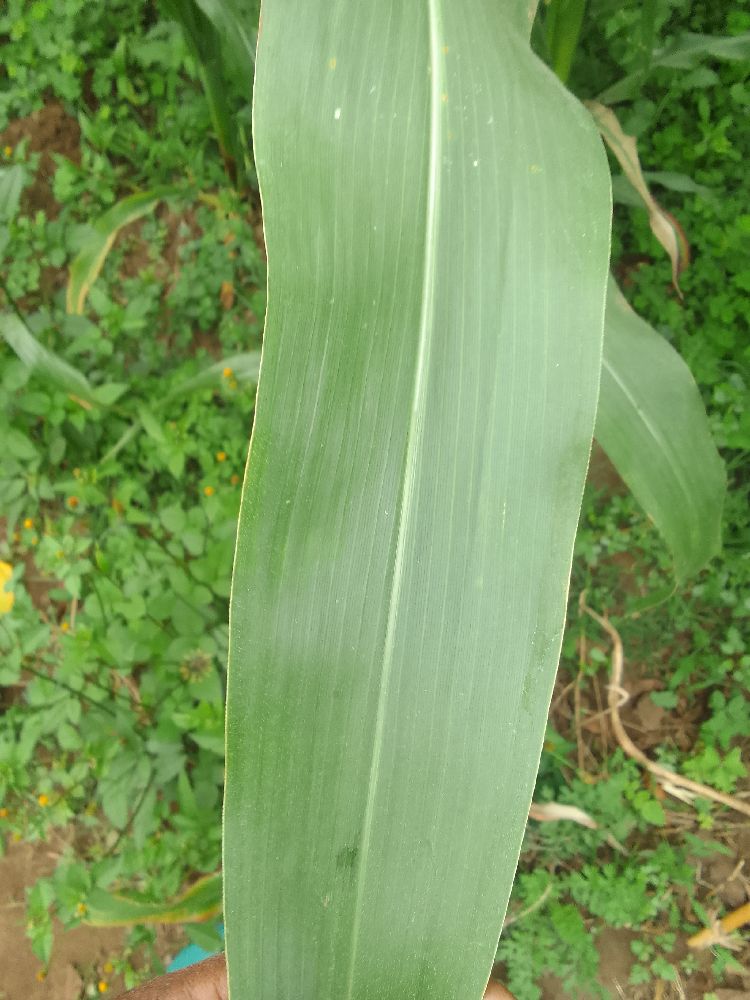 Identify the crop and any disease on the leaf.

maize, healthy
